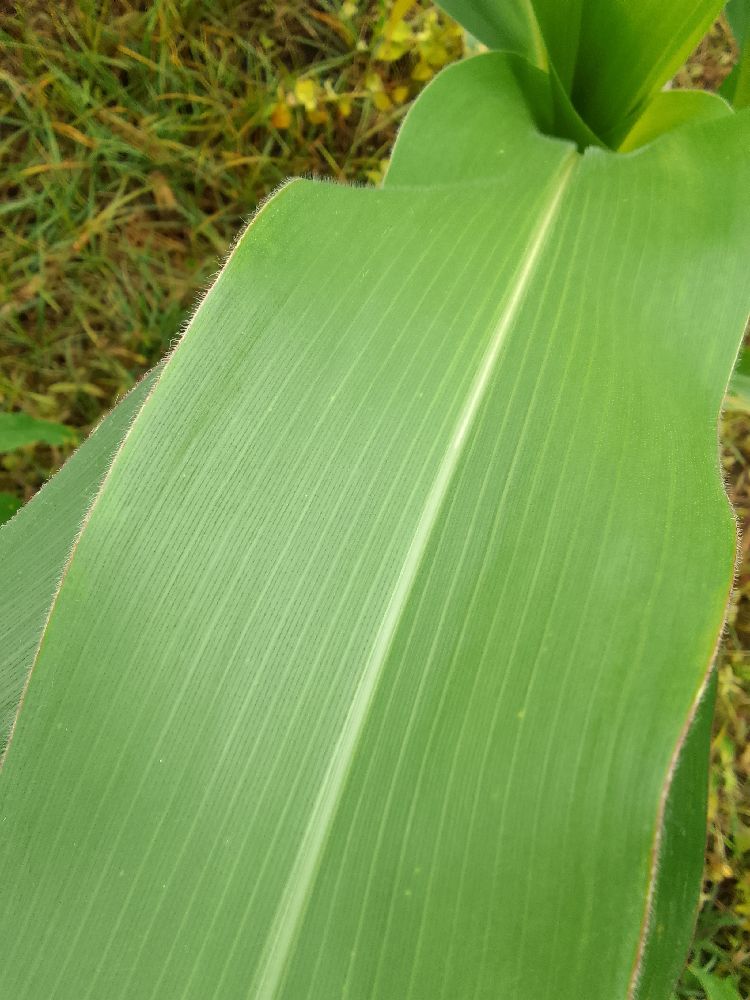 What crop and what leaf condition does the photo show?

maize, healthy
